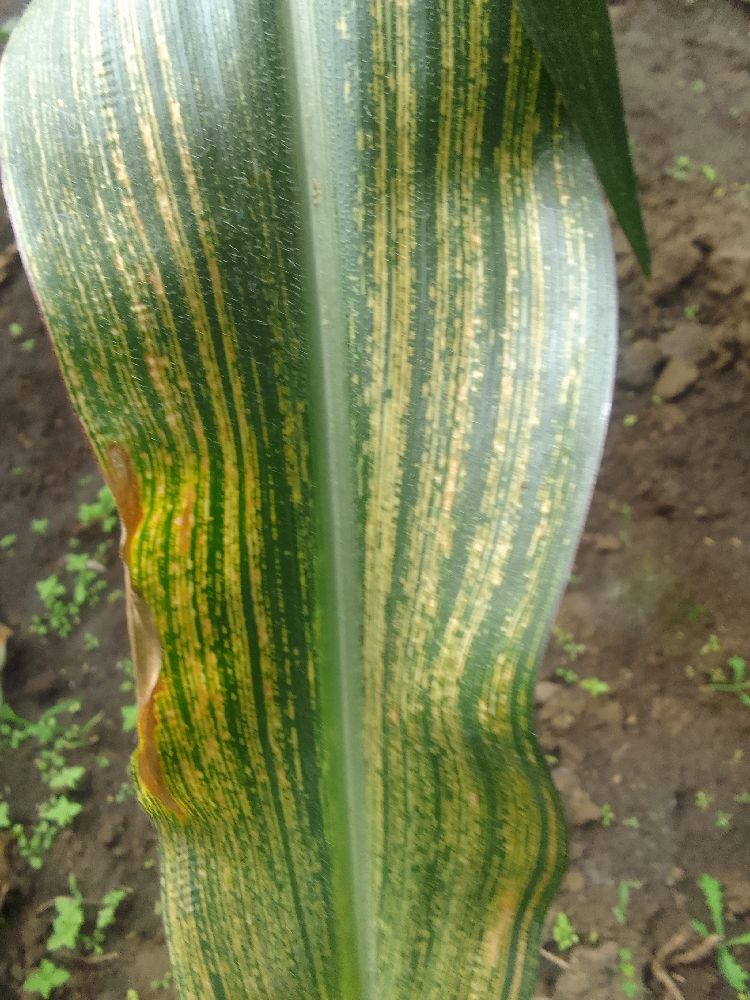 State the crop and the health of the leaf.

maize, maize streak virus
